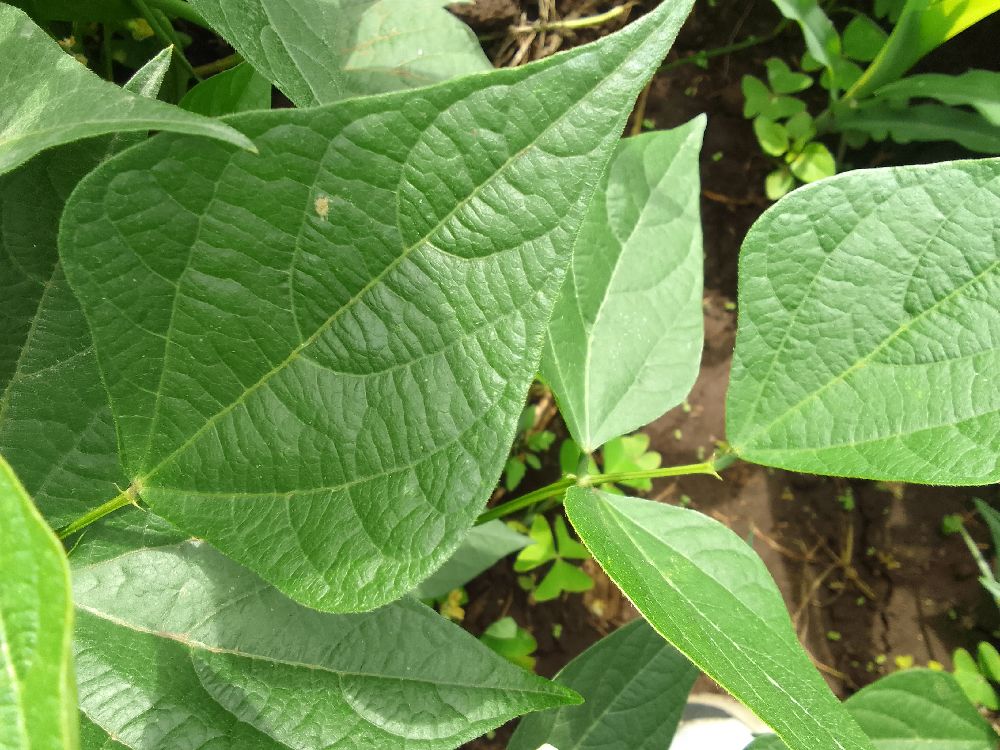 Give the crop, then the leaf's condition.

common bean, healthy
